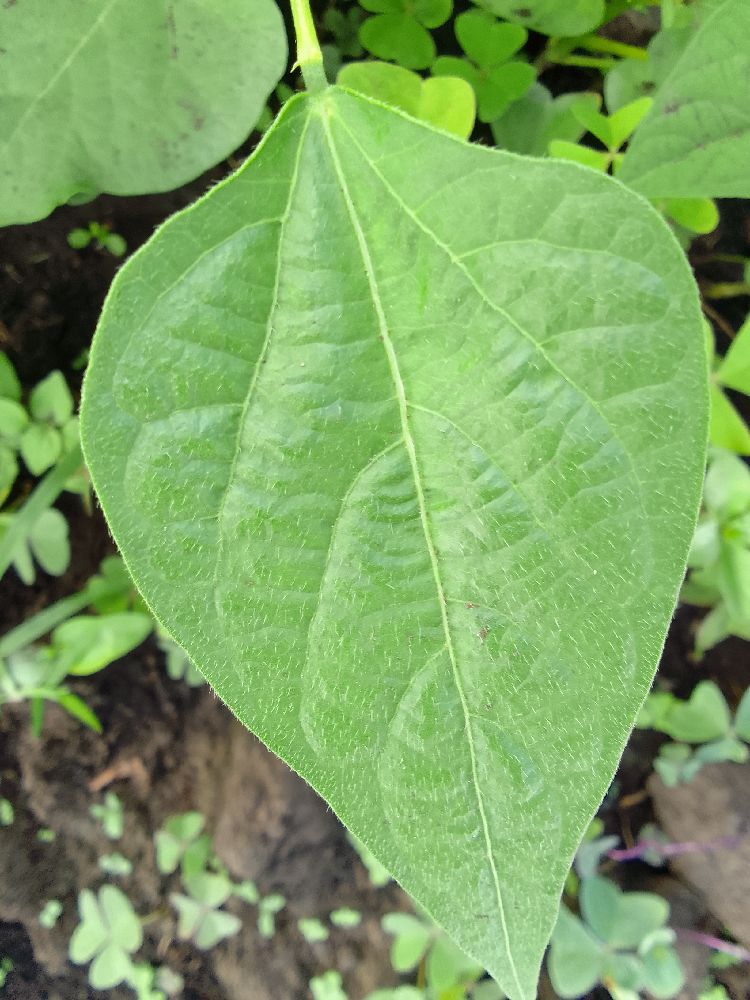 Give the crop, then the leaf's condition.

common bean, healthy
